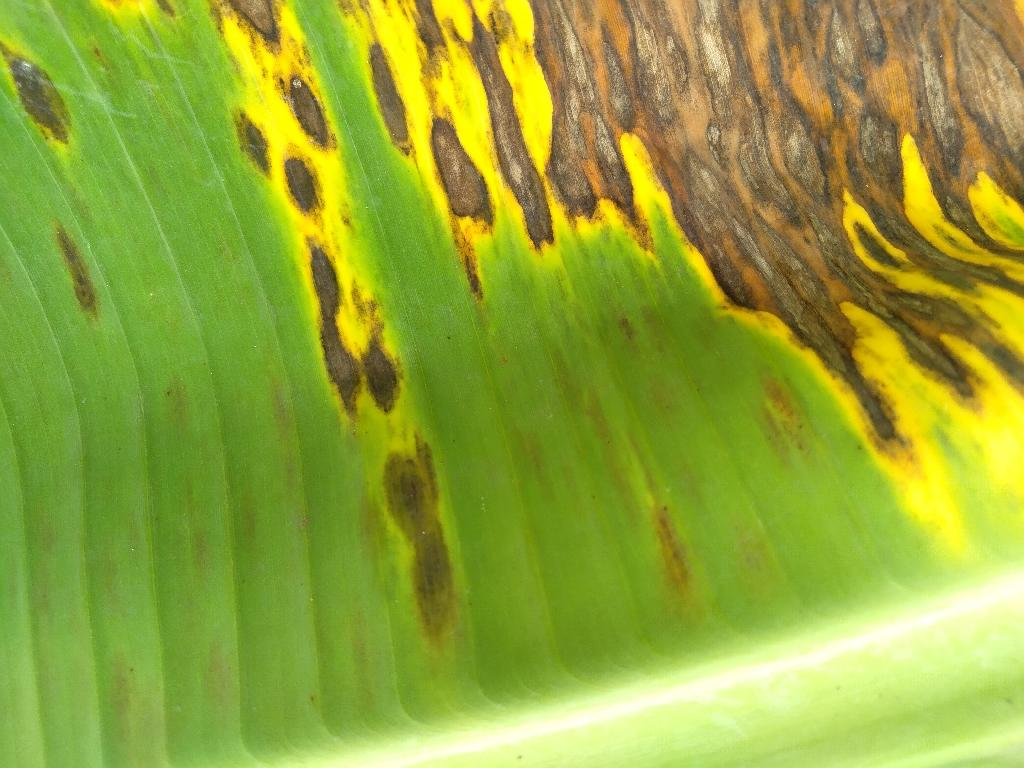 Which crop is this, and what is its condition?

banana, black sigatoka
